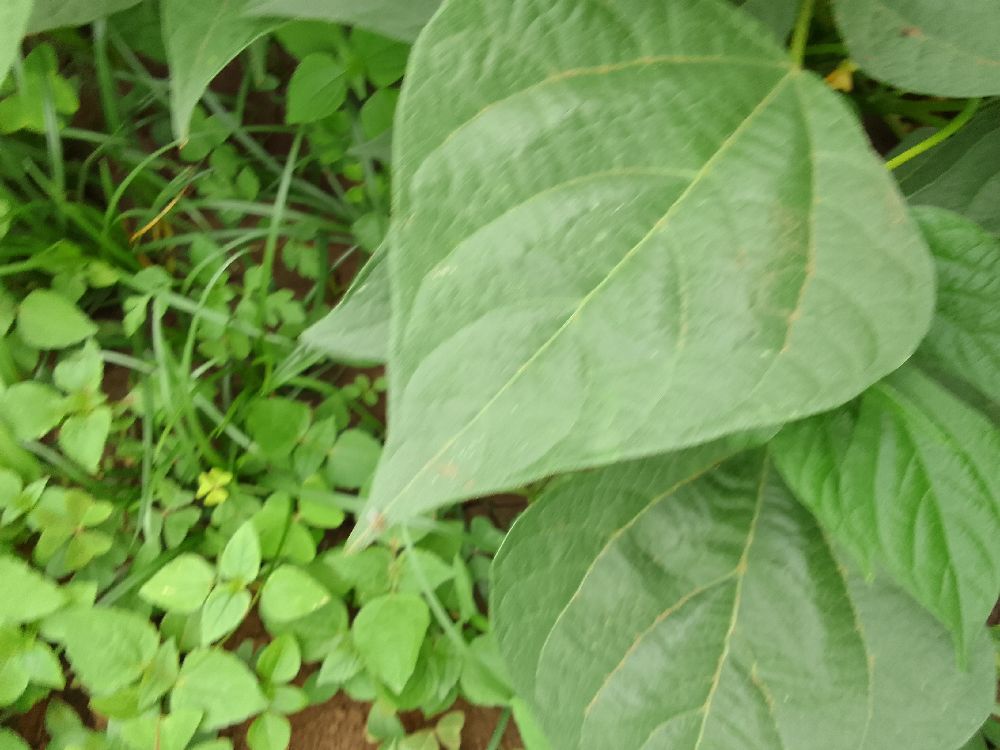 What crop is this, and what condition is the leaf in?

common bean, healthy
